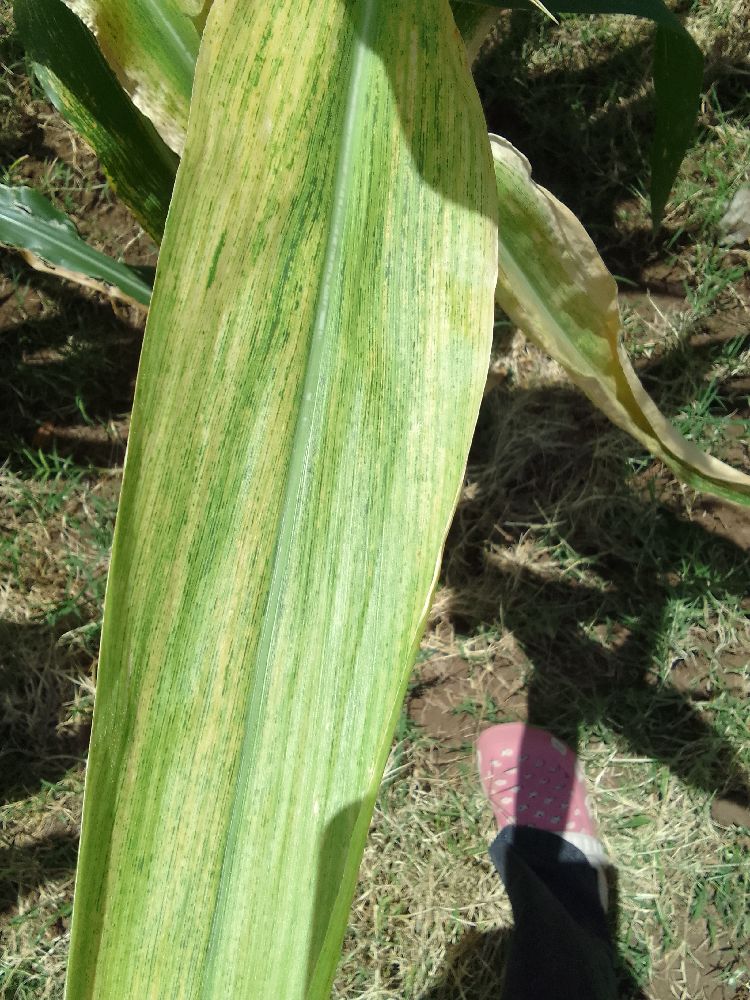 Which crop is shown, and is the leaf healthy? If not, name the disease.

maize, maize lethal necrosis
